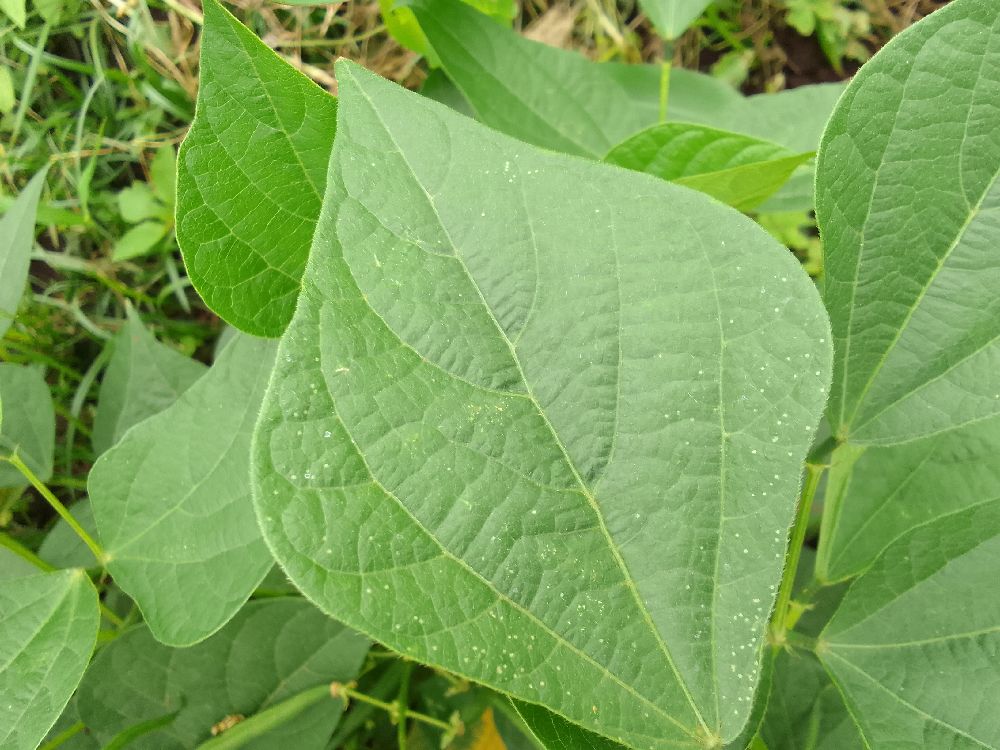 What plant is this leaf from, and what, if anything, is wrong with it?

common bean, healthy
